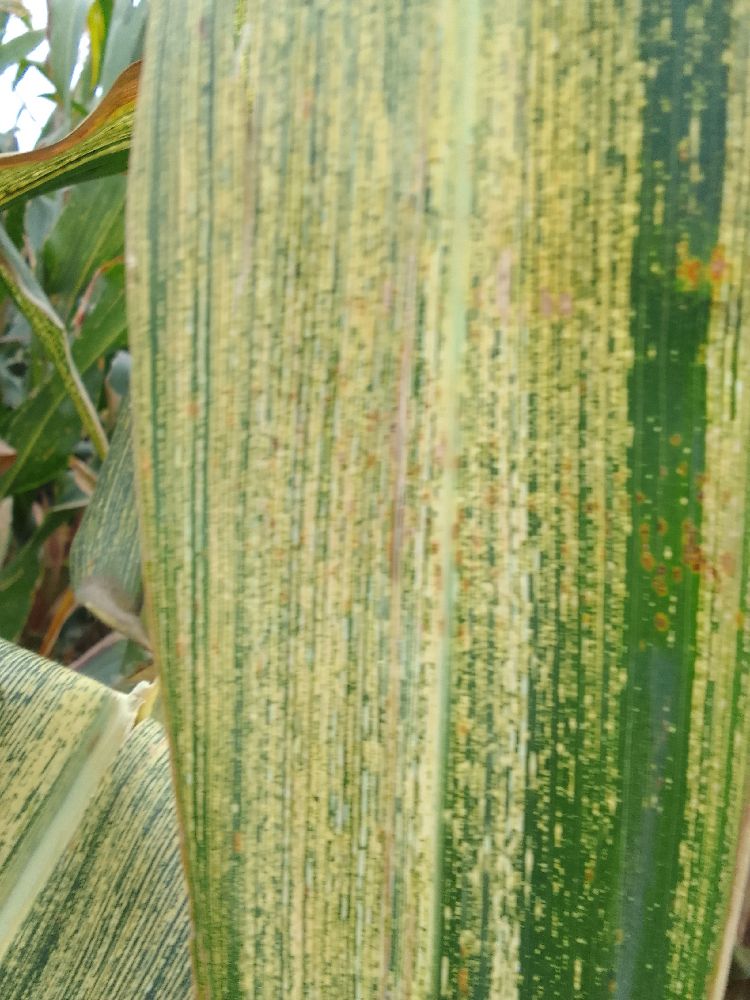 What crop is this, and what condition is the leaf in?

maize, maize streak virus
